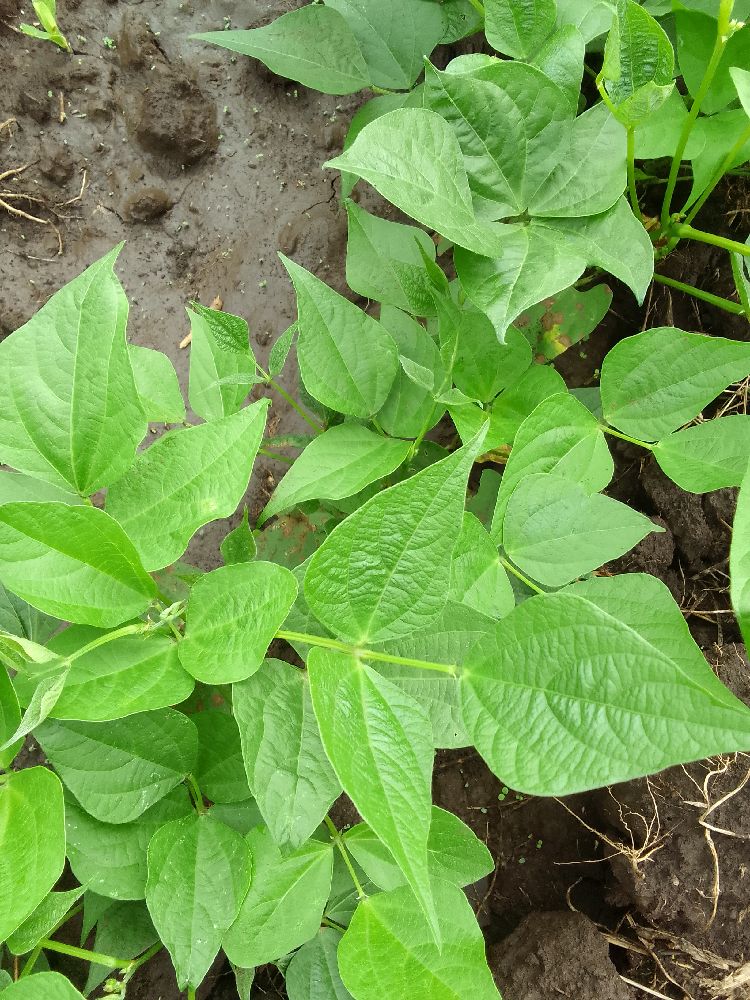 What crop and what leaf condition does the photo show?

common bean, healthy
